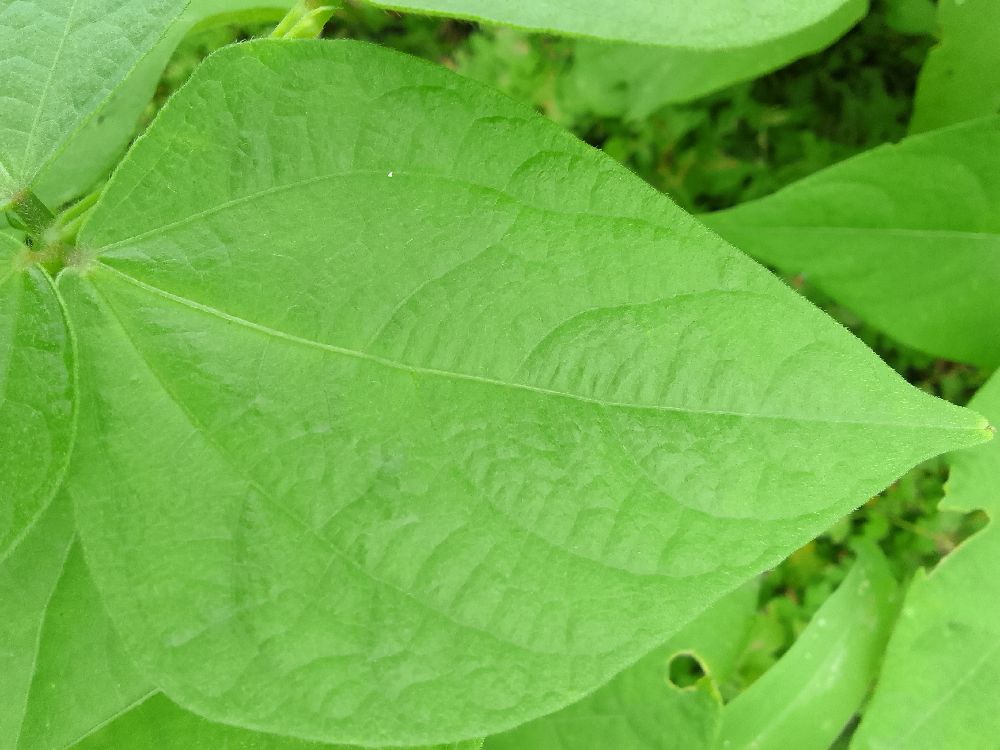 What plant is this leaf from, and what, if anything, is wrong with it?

common bean, healthy
